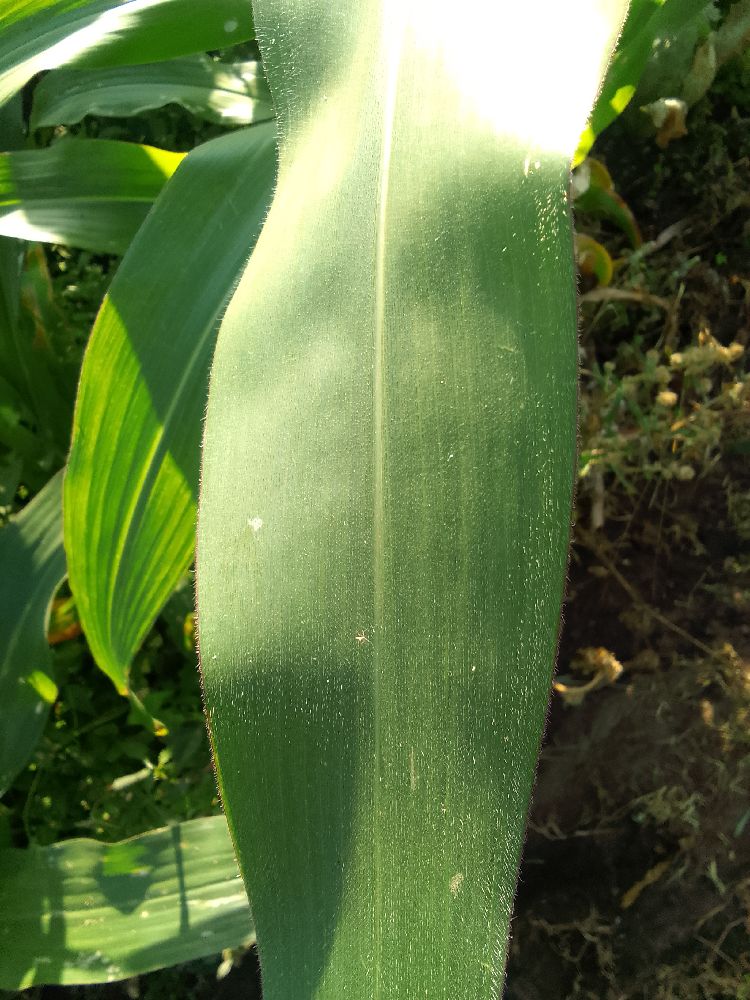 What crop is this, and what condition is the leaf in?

maize, healthy
